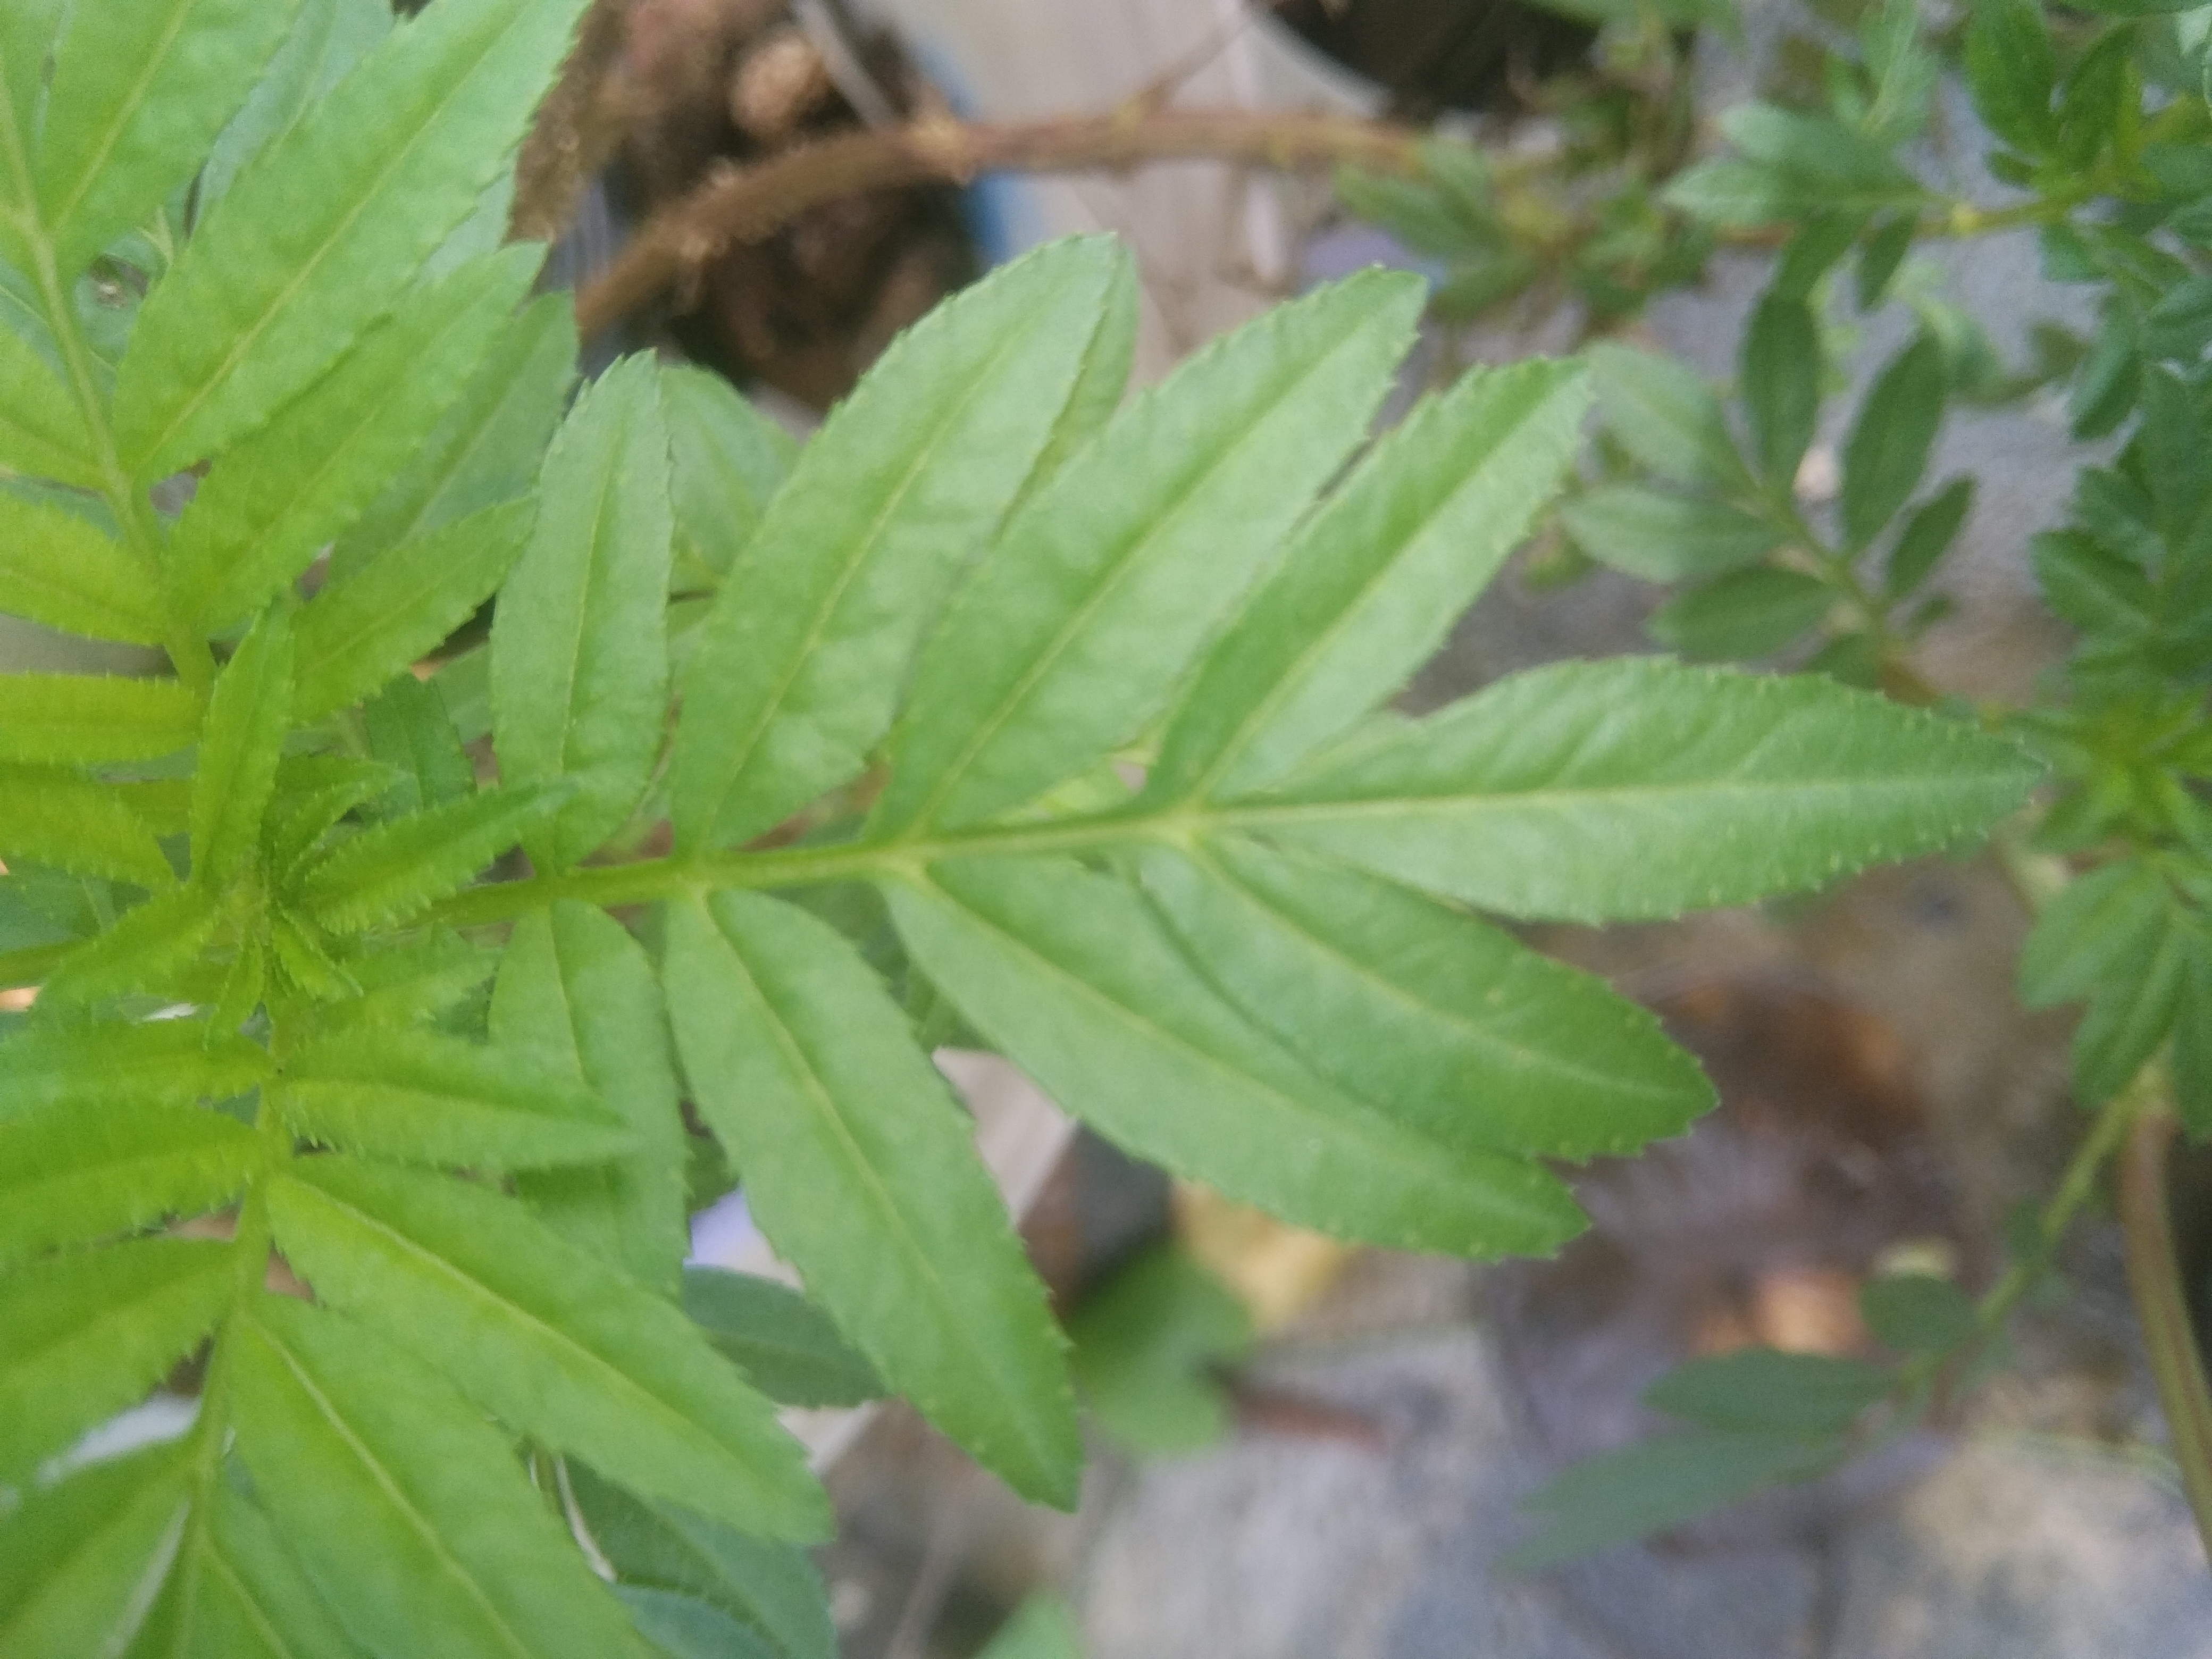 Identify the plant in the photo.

marigold
